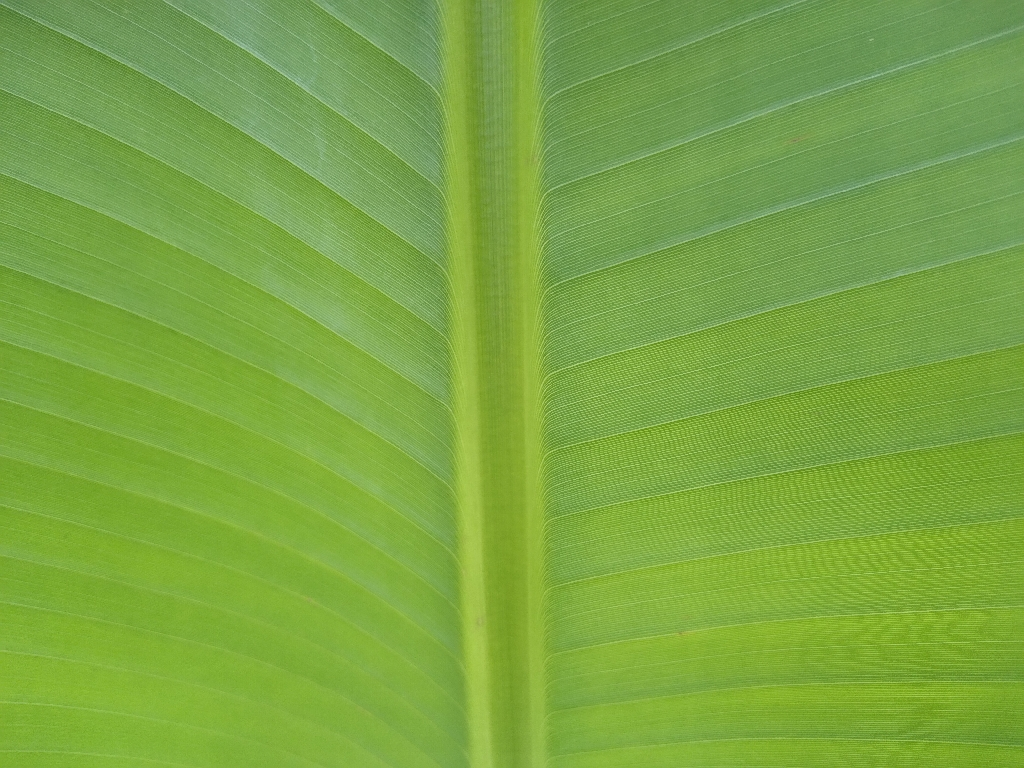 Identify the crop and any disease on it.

banana, healthy
